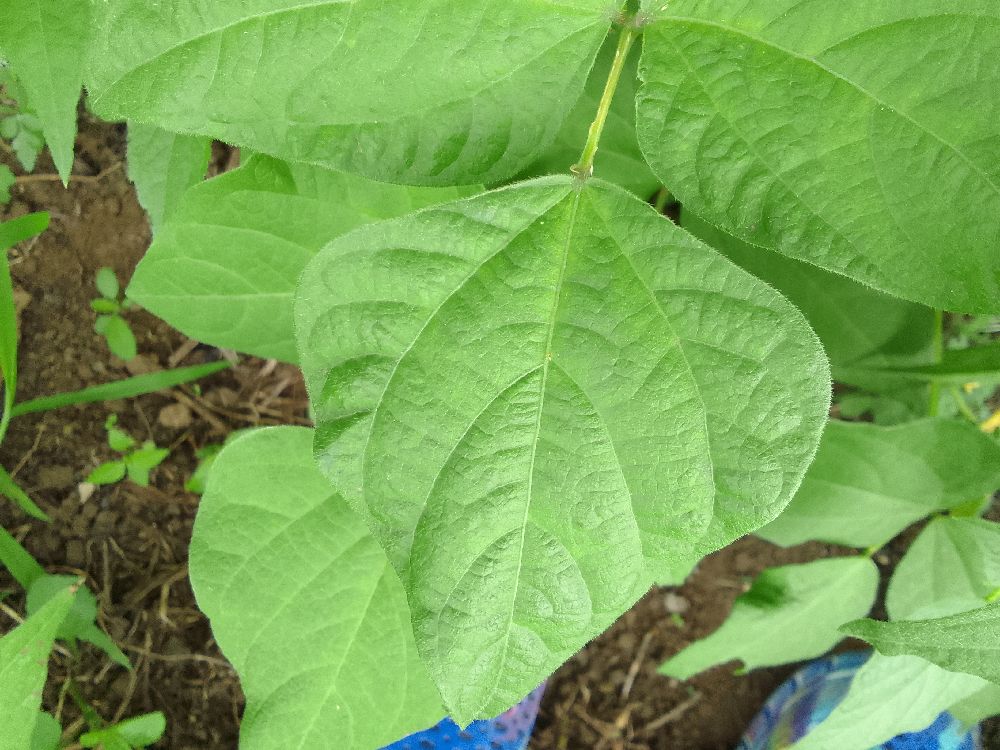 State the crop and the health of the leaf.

common bean, healthy
